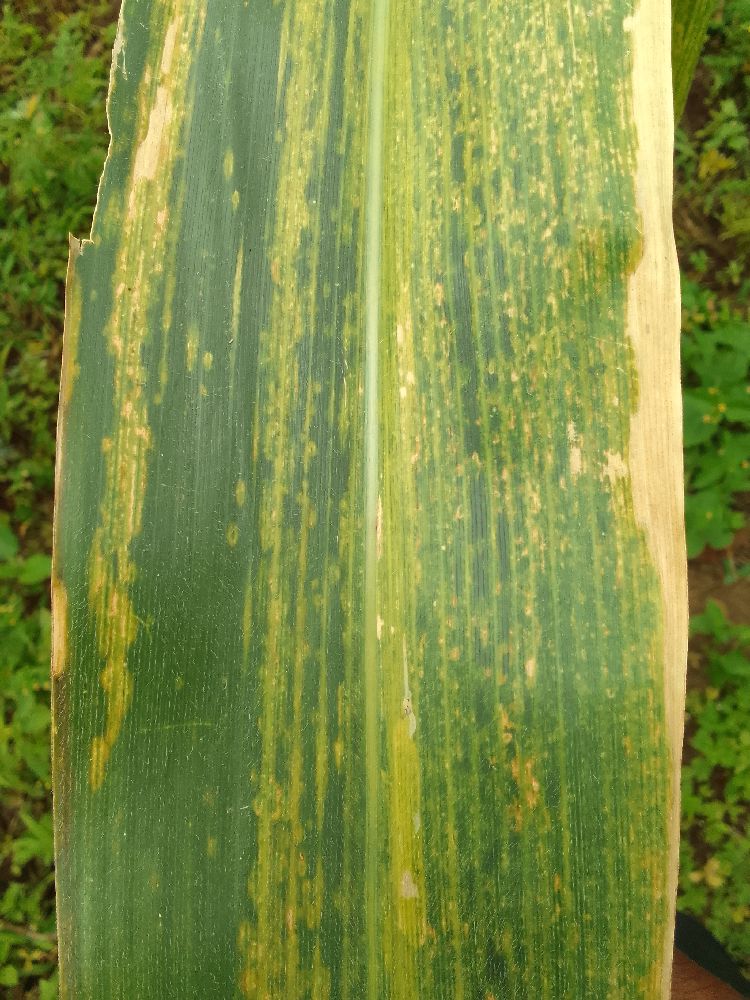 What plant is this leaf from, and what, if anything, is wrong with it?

maize, maize lethal necrosis
